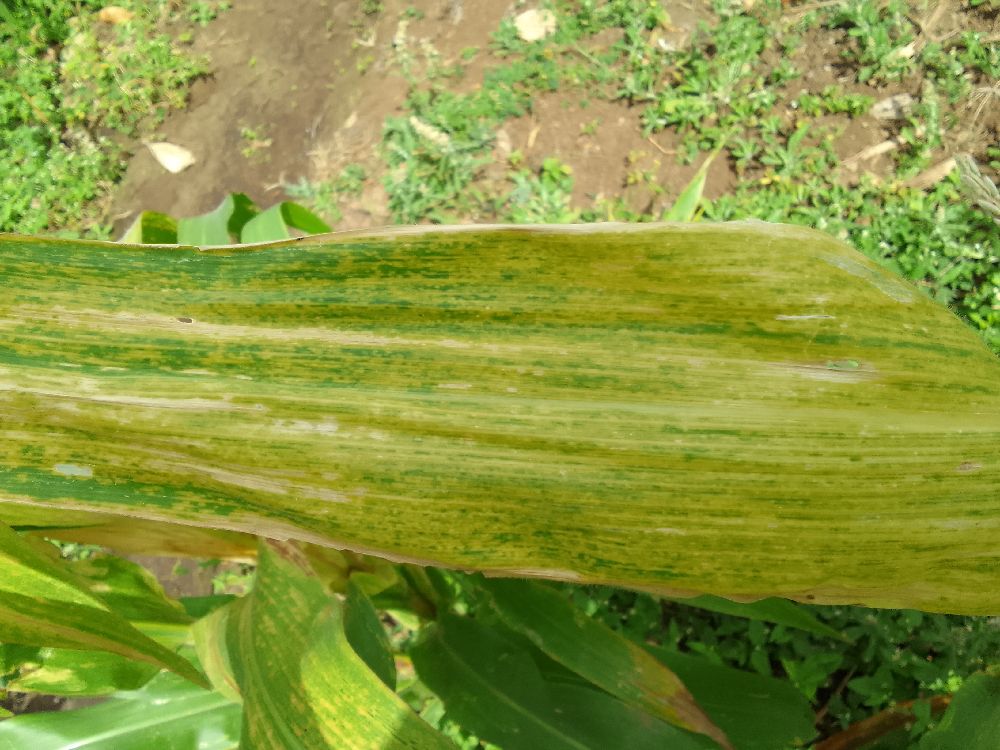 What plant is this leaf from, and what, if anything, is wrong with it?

maize, maize lethal necrosis
